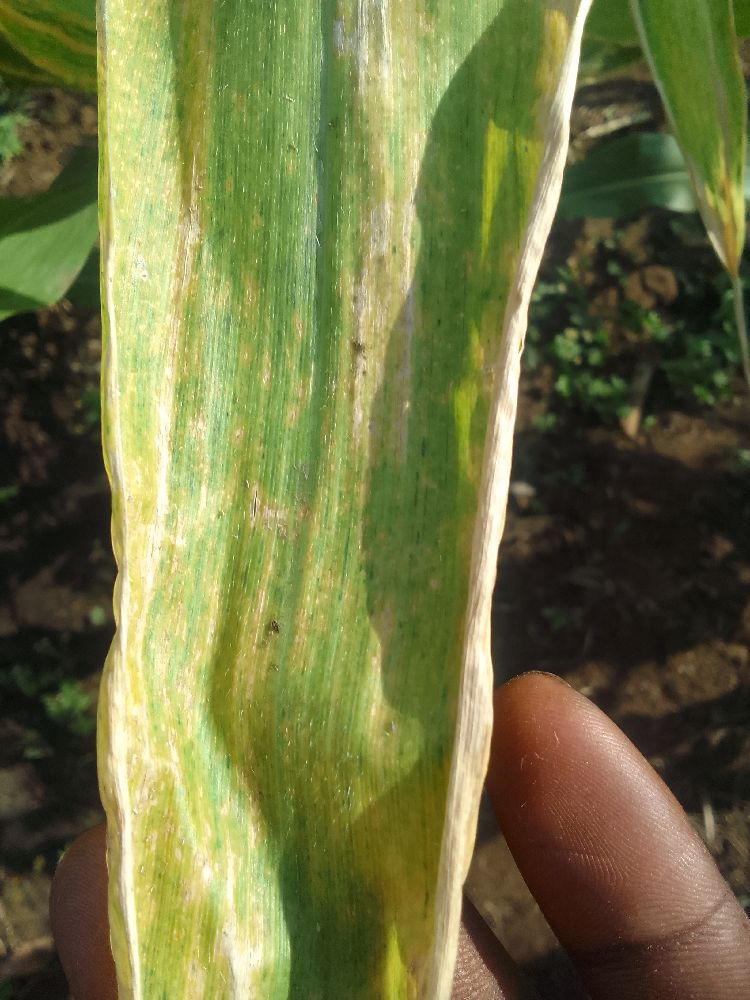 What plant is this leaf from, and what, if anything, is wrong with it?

maize, maize lethal necrosis
